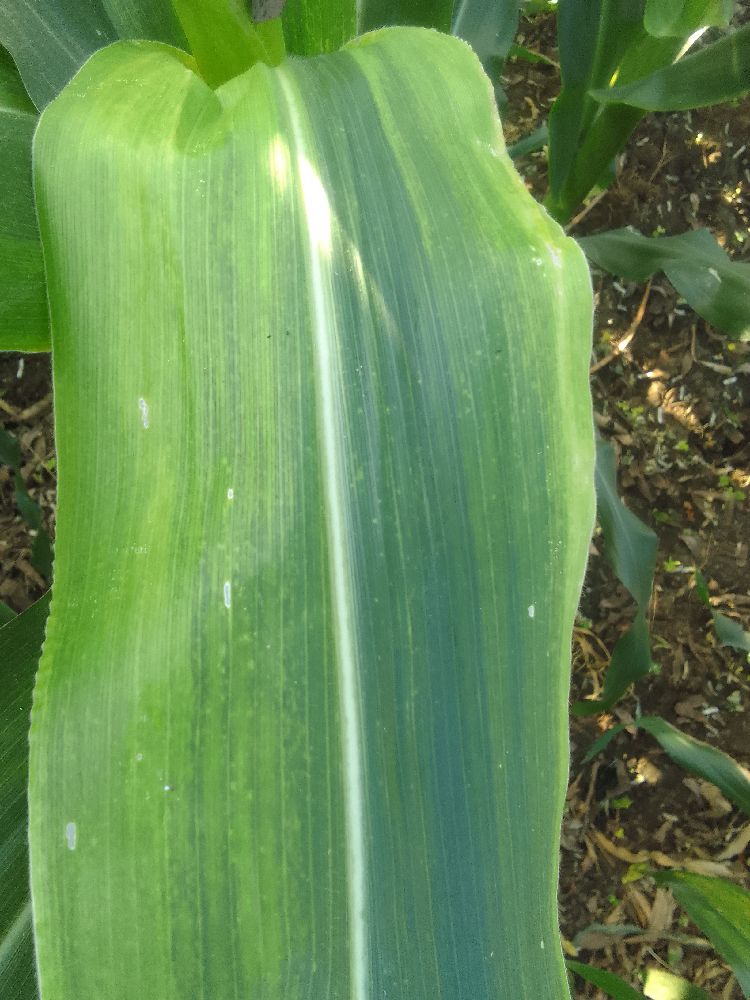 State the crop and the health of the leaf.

maize, maize lethal necrosis
